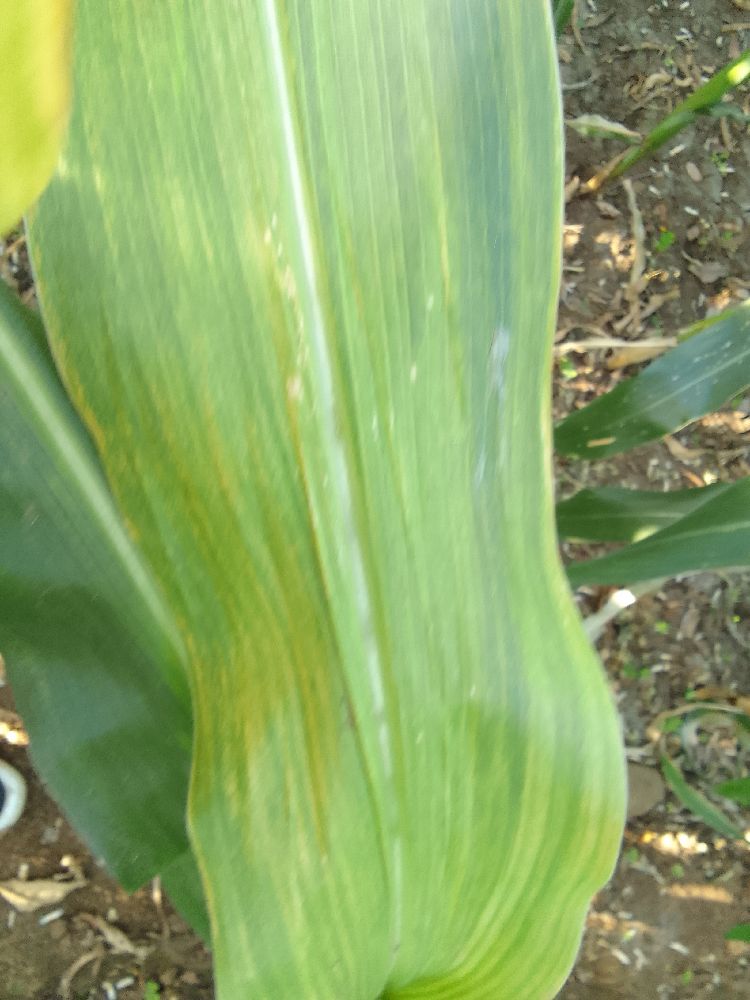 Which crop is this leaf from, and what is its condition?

maize, maize lethal necrosis
